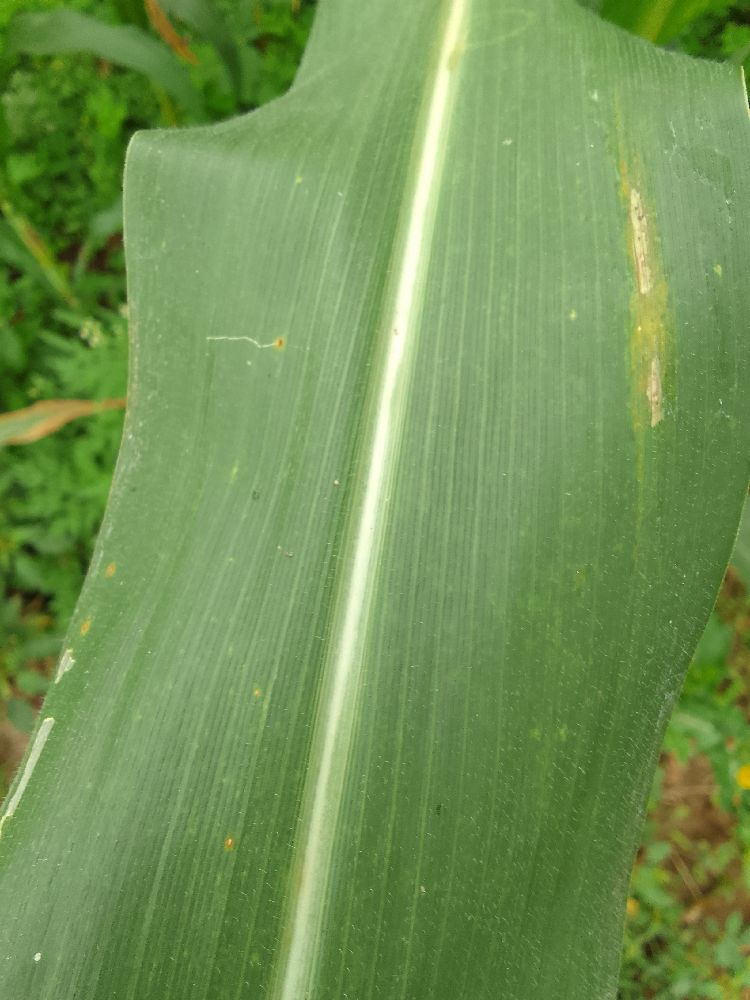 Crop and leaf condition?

maize, healthy
